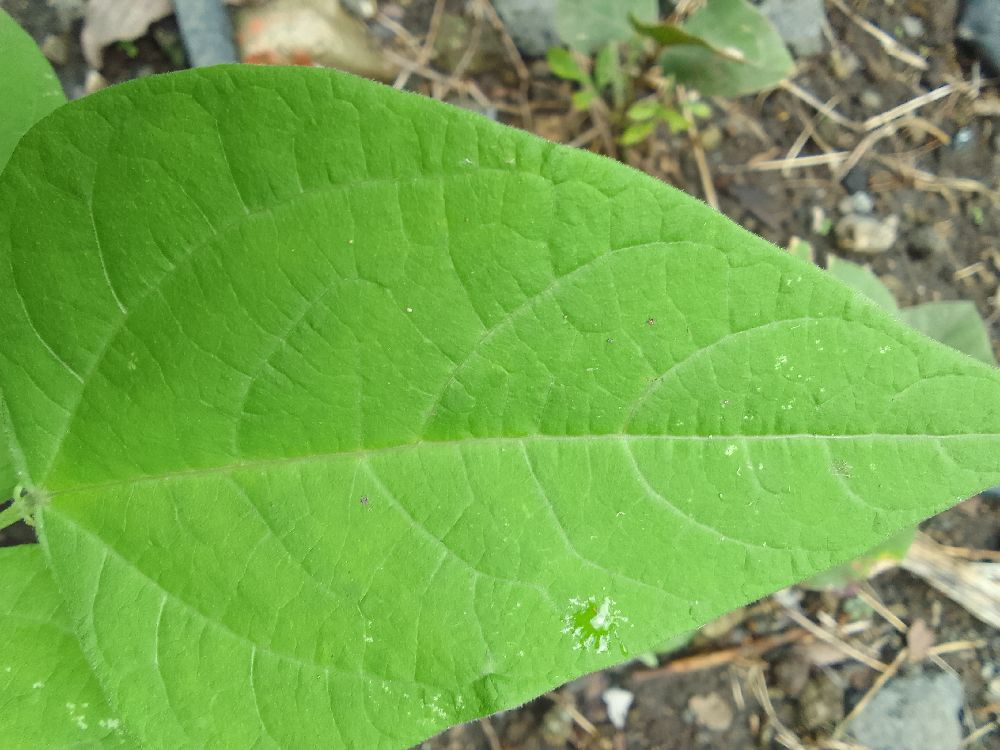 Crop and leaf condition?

common bean, healthy
